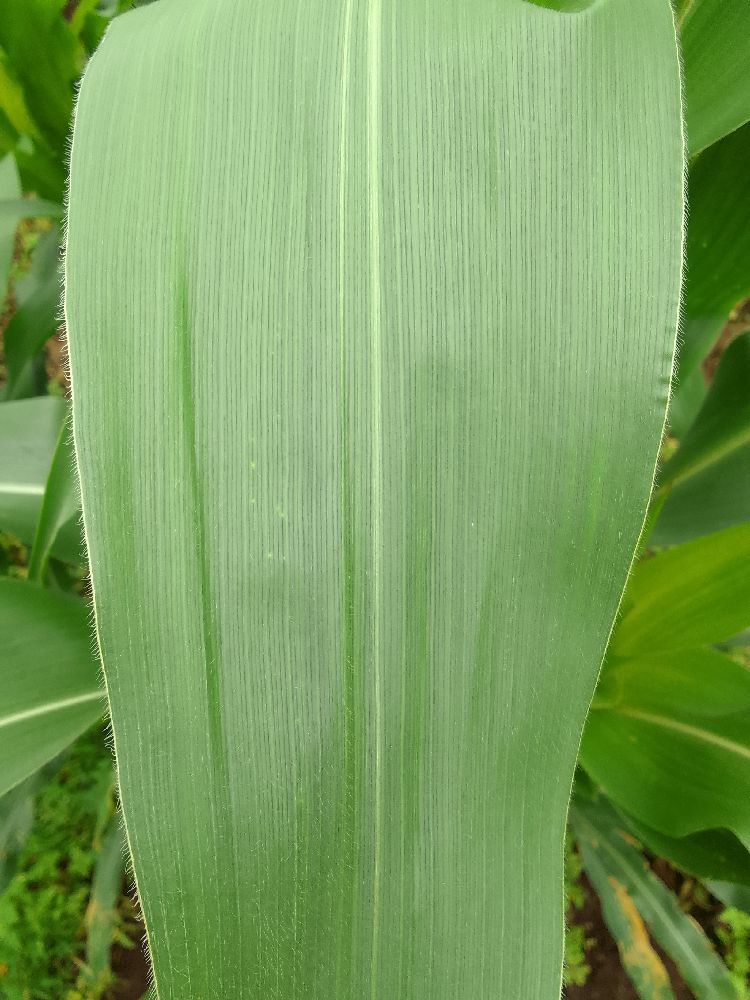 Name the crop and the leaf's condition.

maize, healthy
